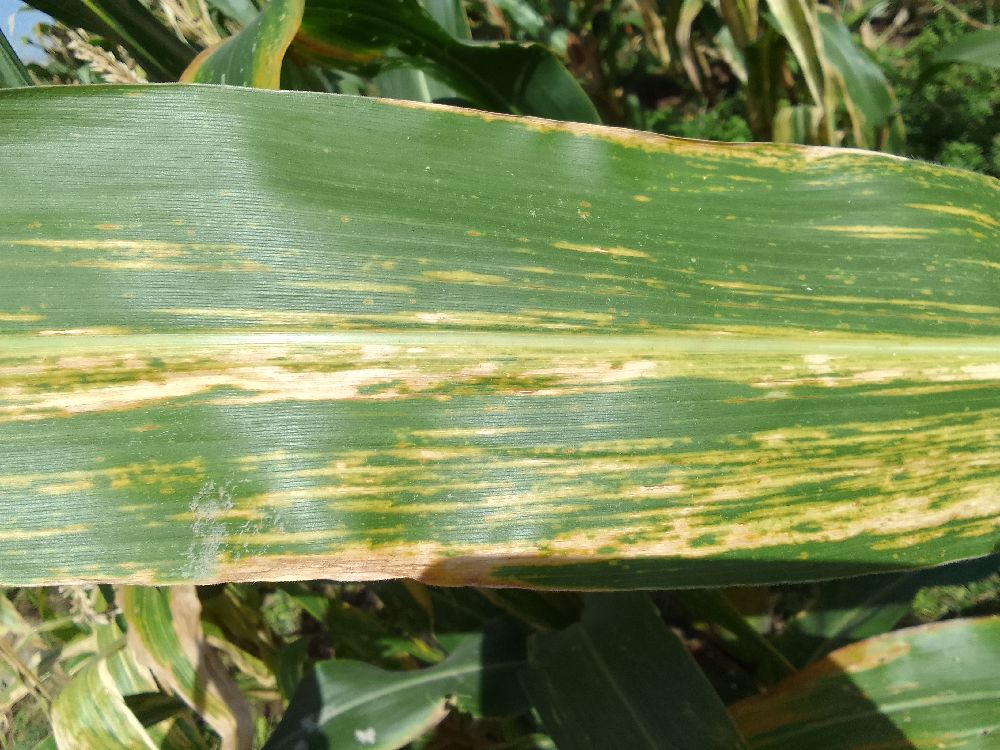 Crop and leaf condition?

maize, maize lethal necrosis
